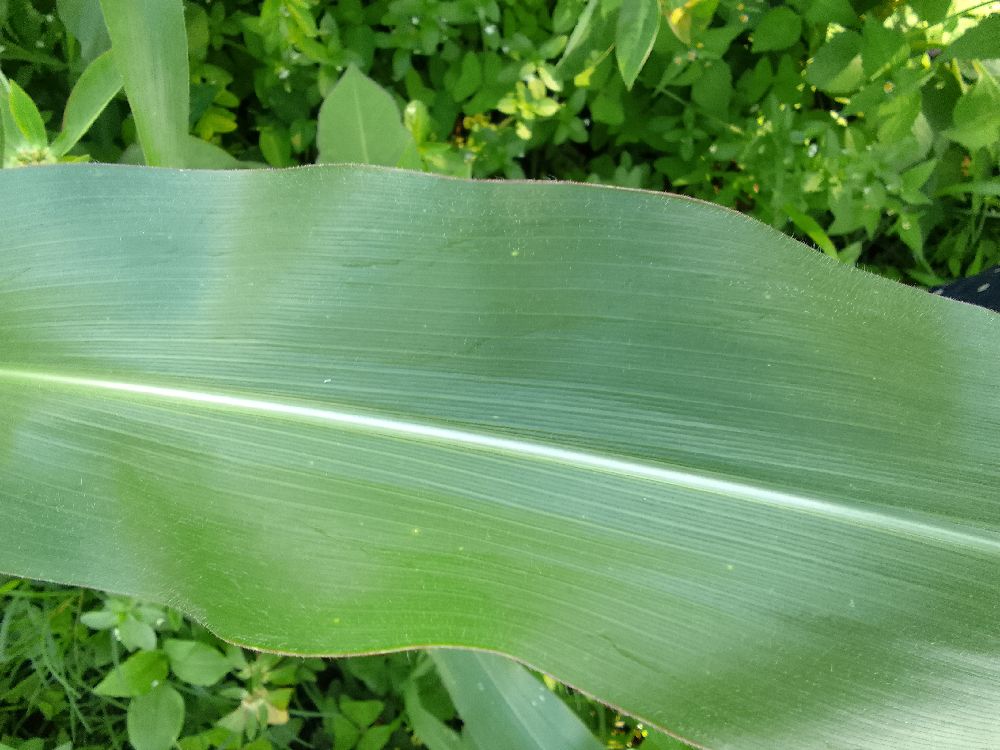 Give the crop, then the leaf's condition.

maize, healthy
